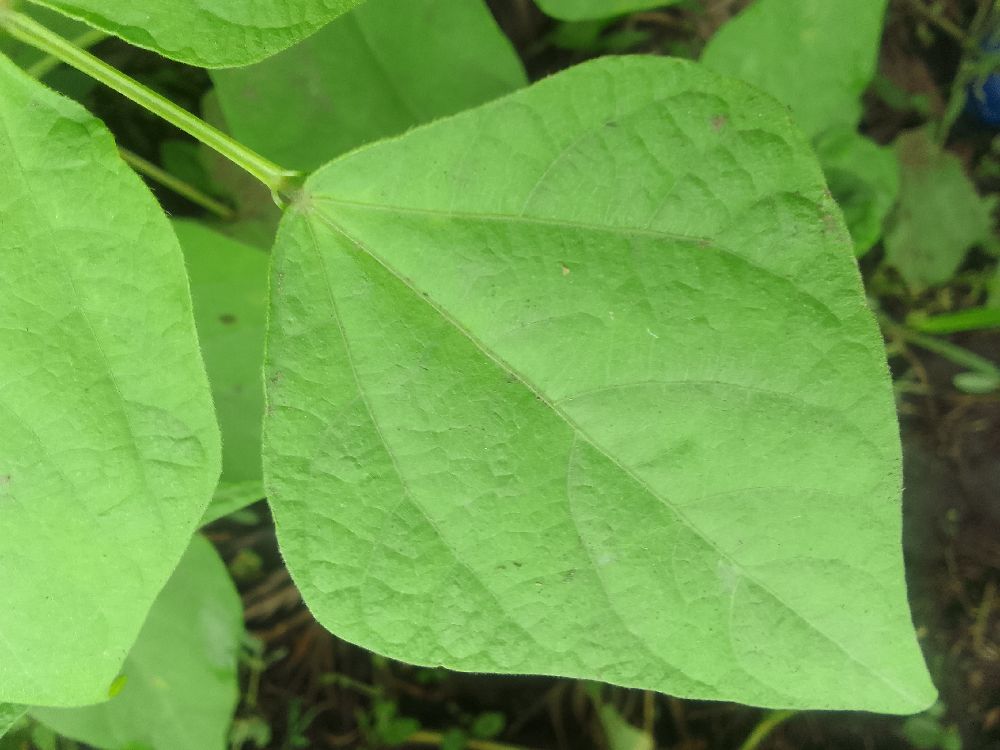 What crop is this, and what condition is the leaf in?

common bean, healthy
